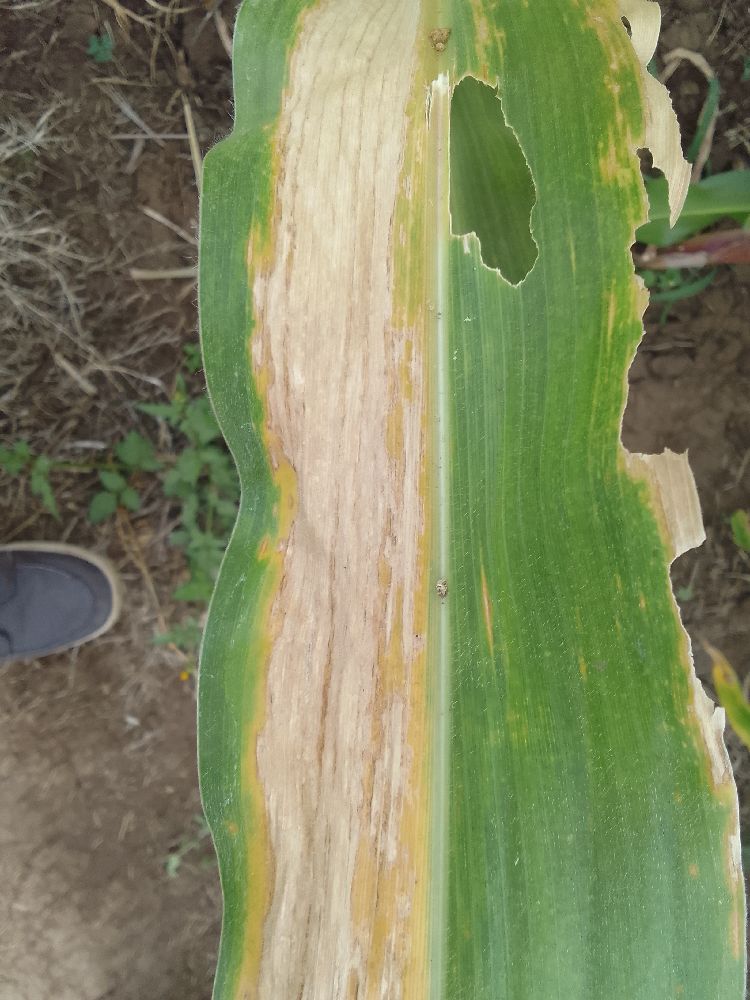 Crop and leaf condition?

maize, maize lethal necrosis
